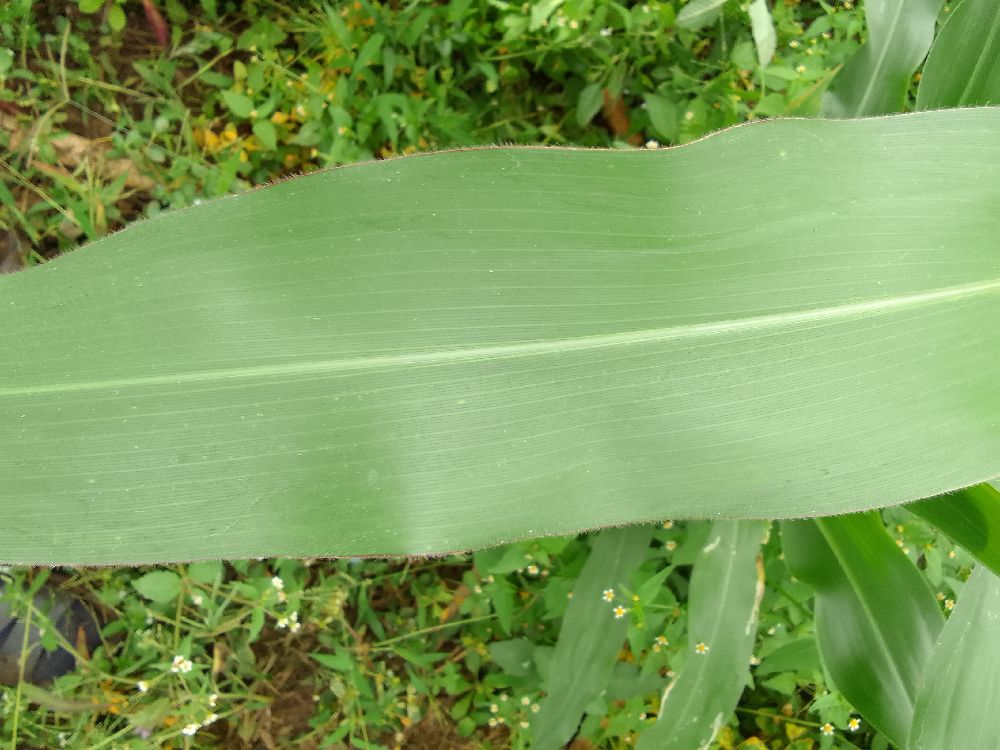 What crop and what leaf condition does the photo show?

maize, healthy
